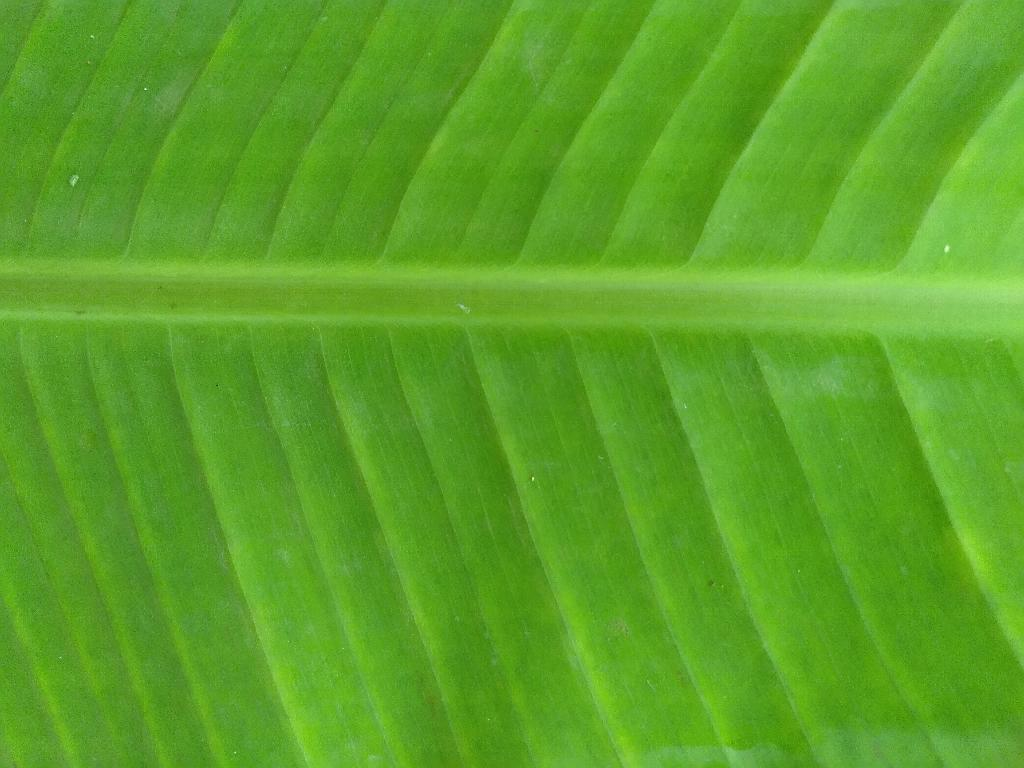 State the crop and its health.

banana, healthy
